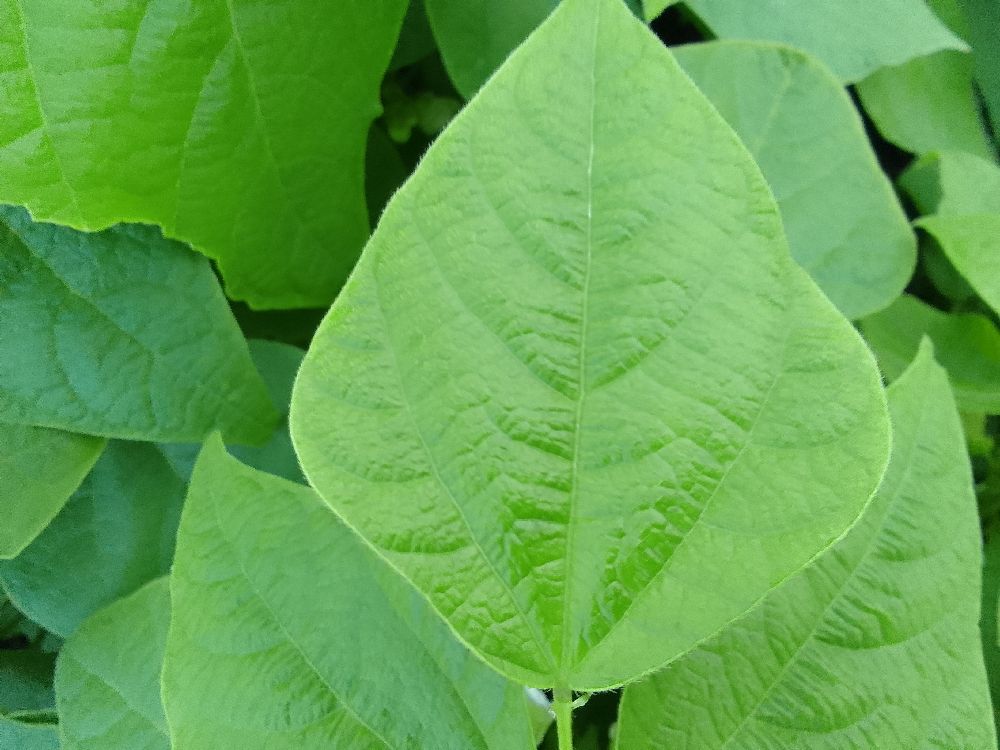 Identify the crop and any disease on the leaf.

common bean, healthy
